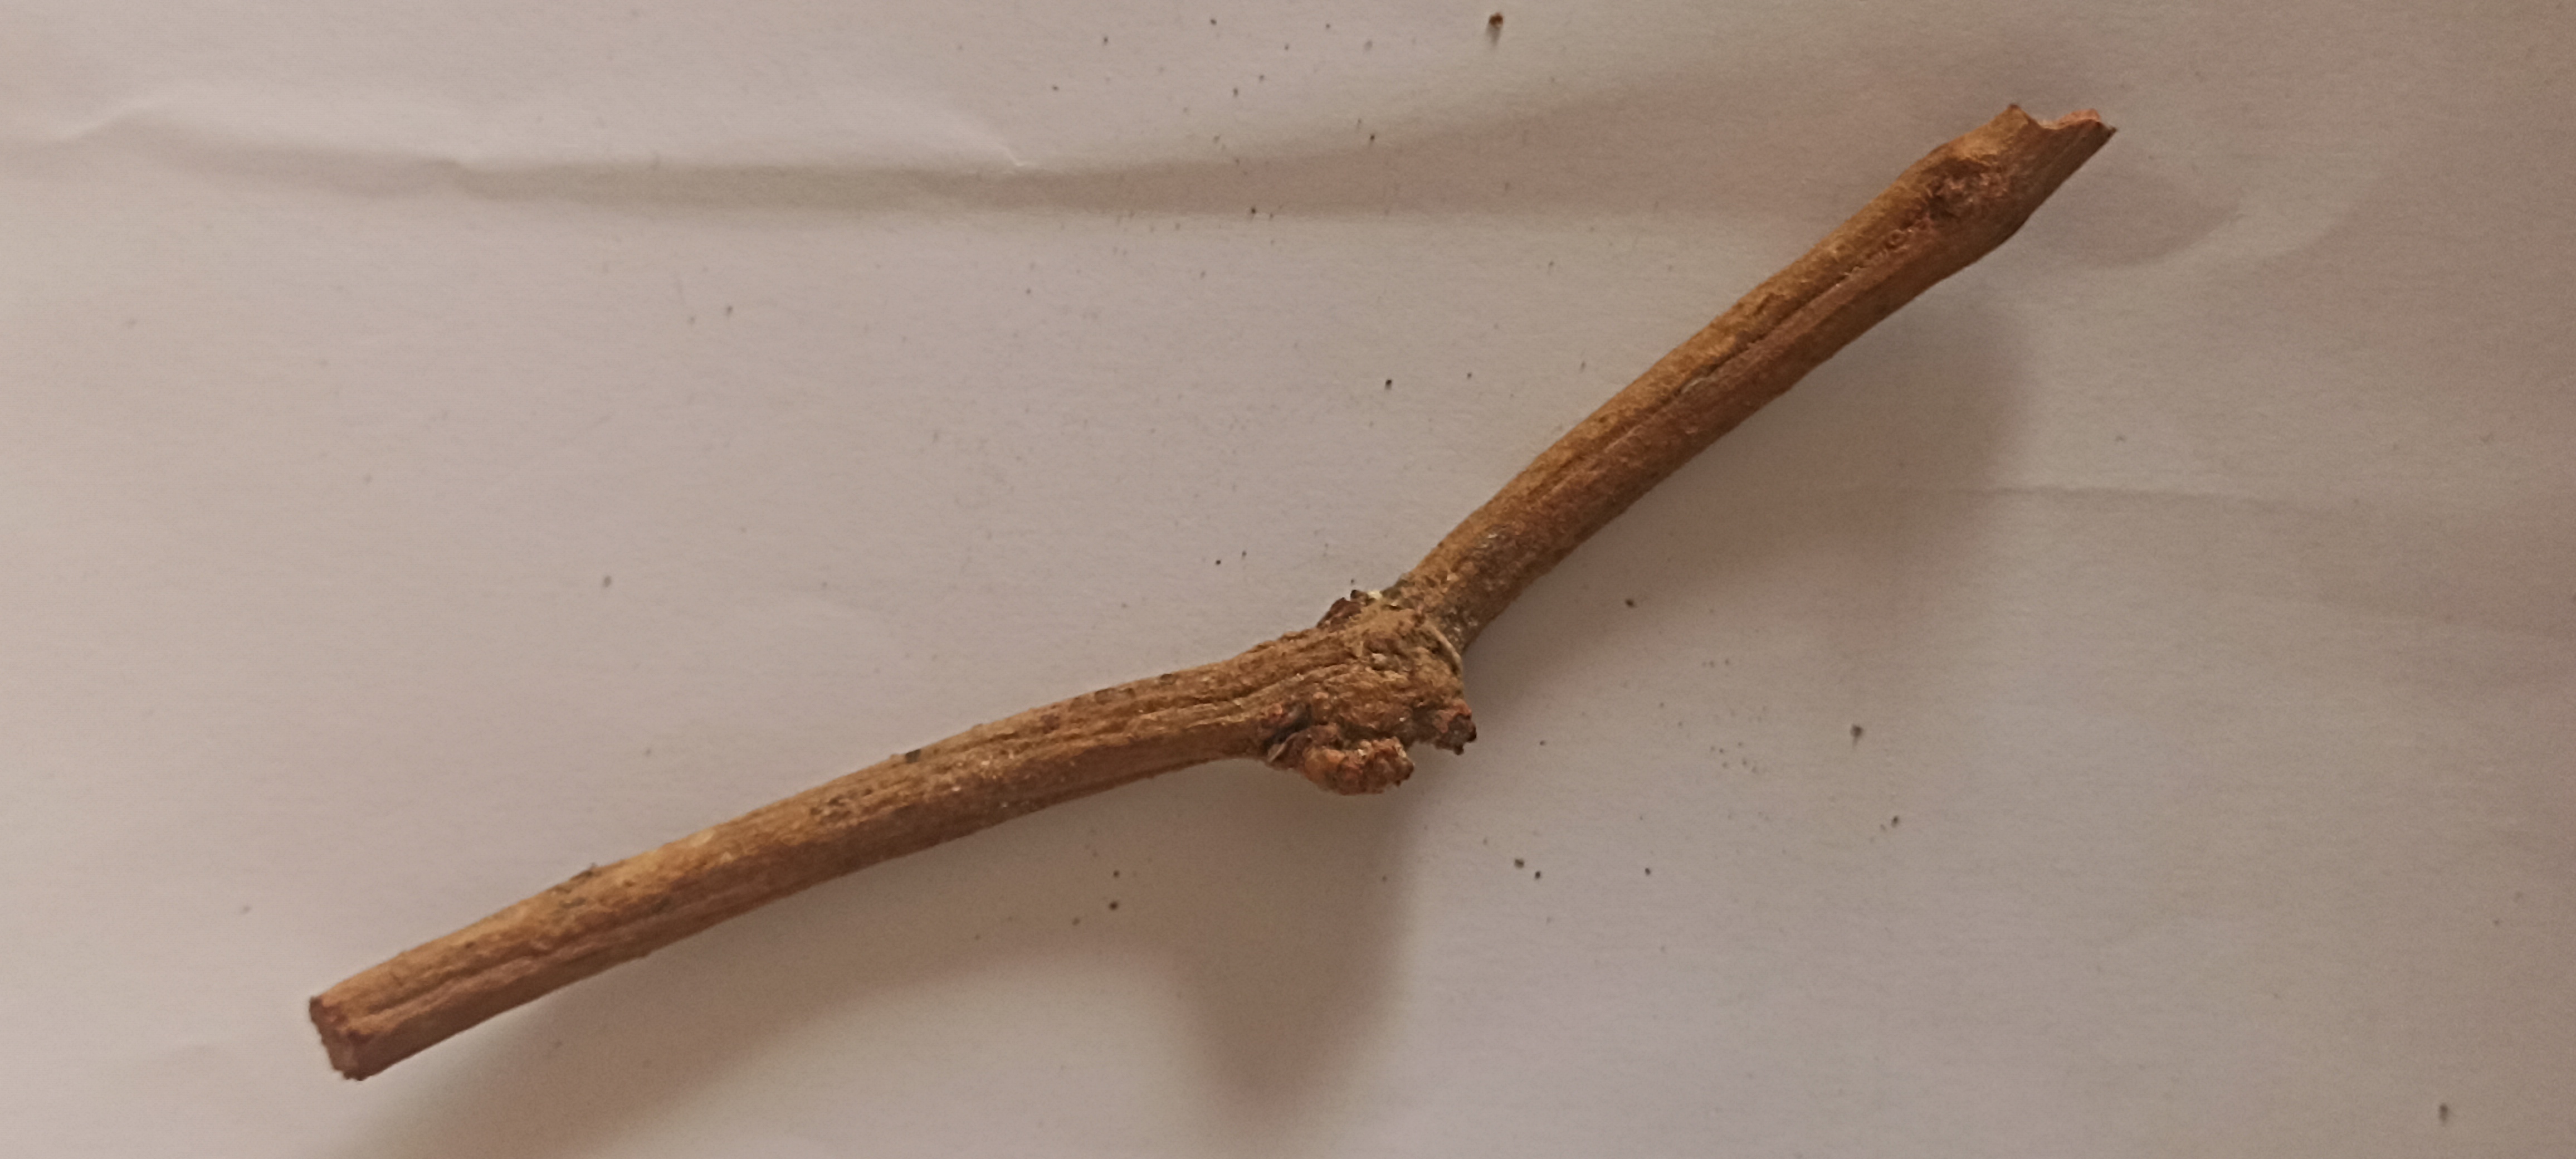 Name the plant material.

manjistha
